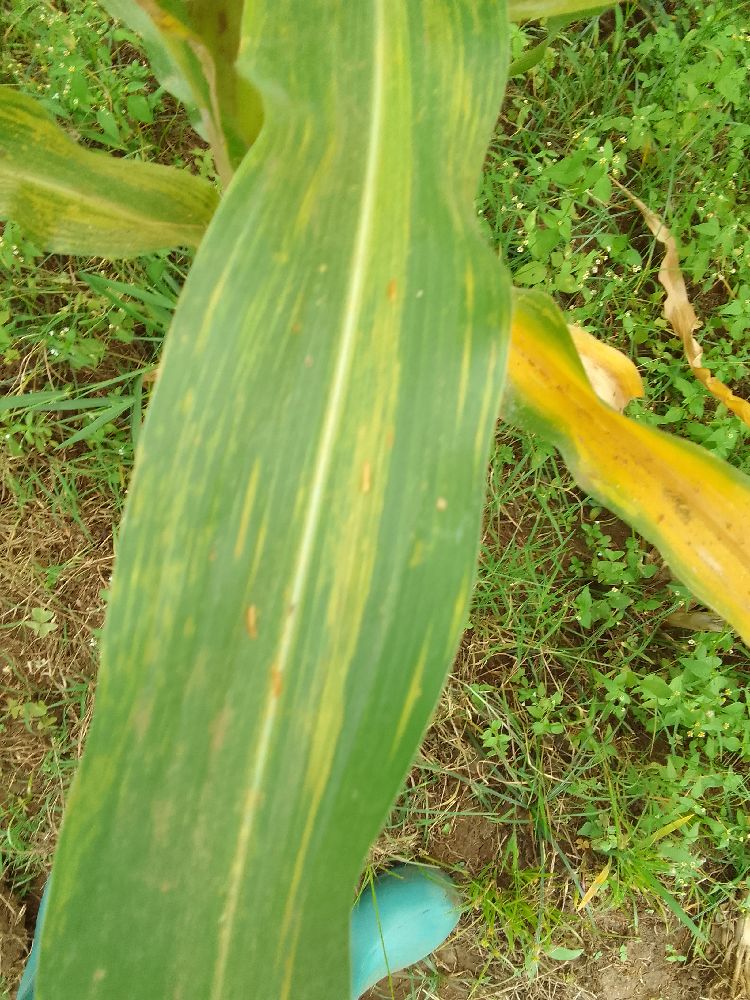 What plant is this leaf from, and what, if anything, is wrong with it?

maize, maize lethal necrosis
